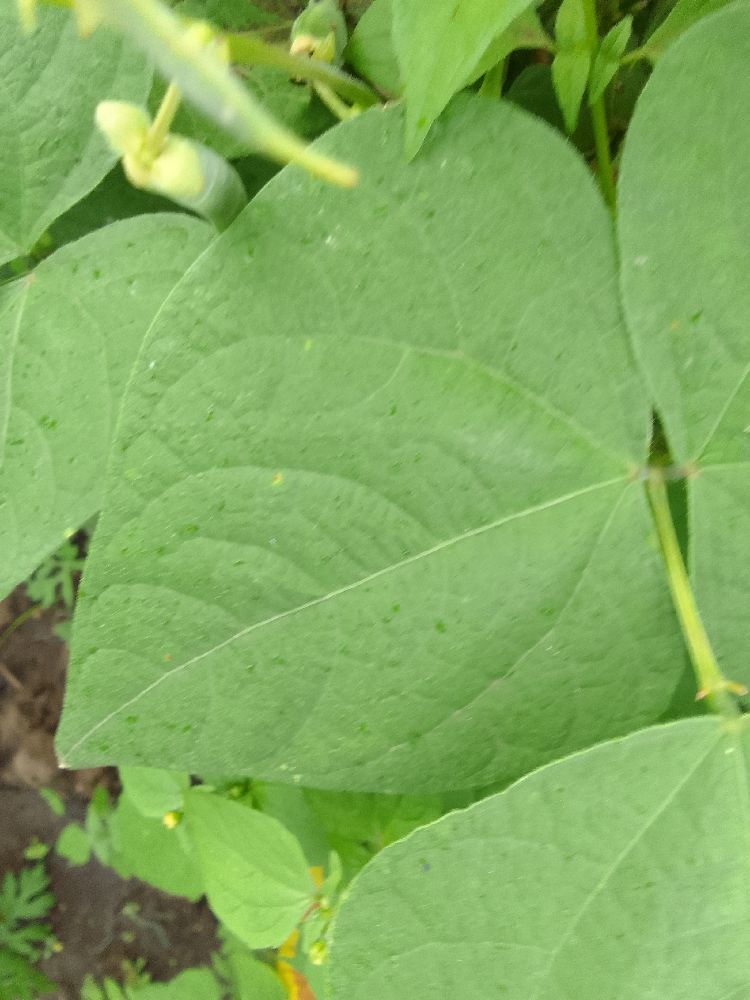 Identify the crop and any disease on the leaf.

common bean, healthy
